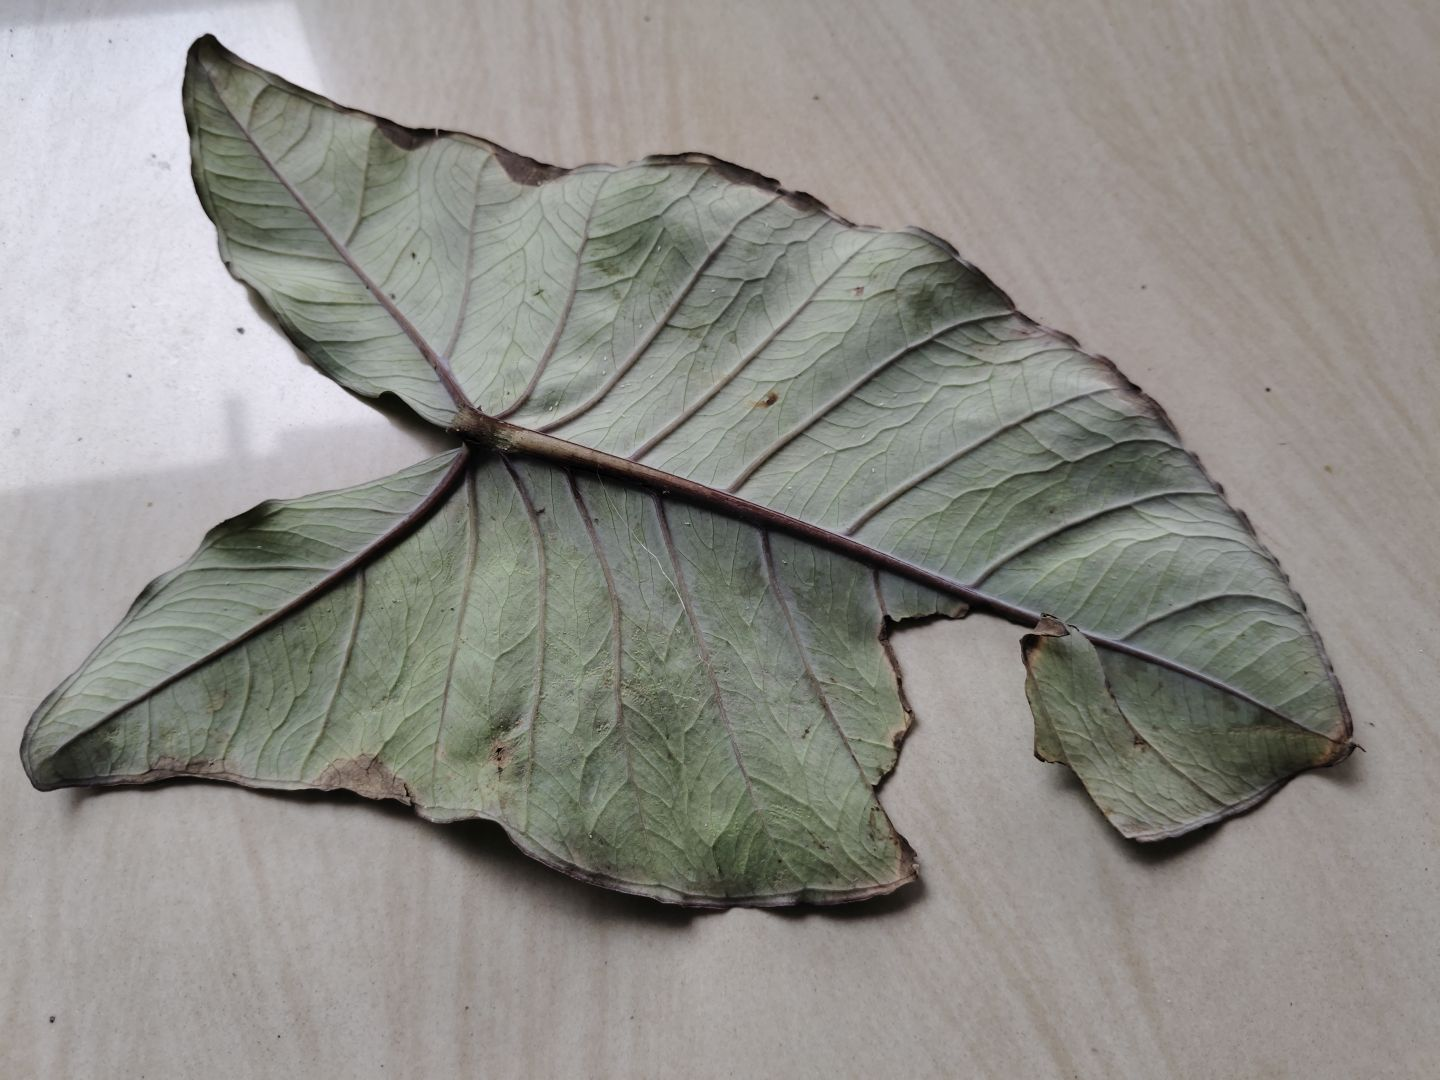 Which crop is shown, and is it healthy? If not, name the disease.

taro, leaf blight
